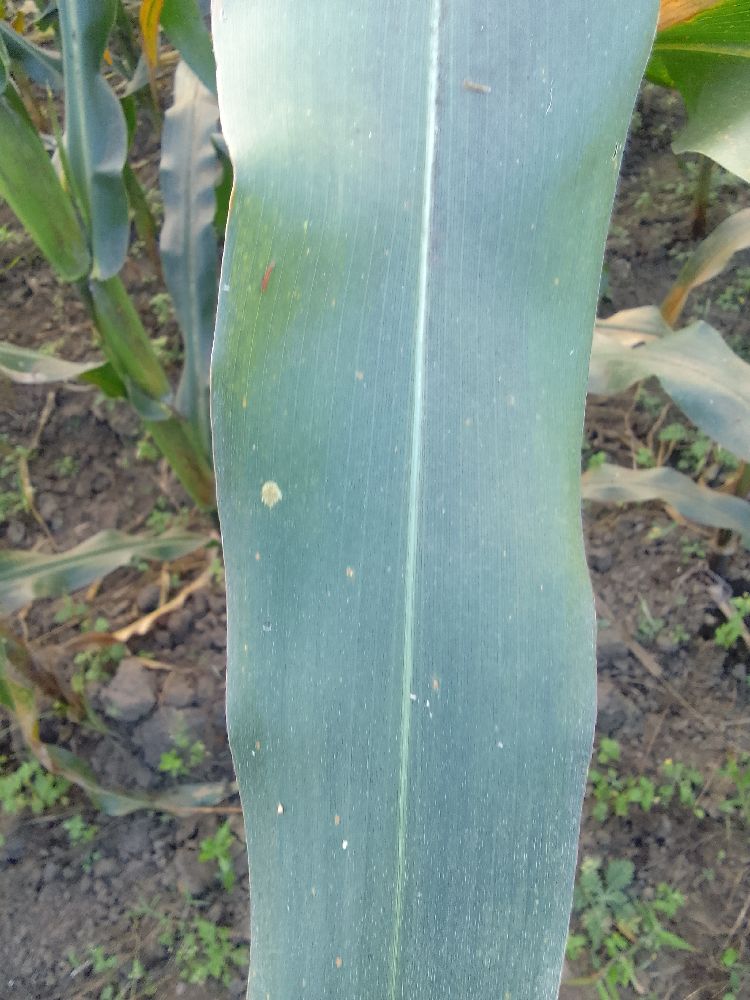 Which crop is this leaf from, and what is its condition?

maize, healthy
